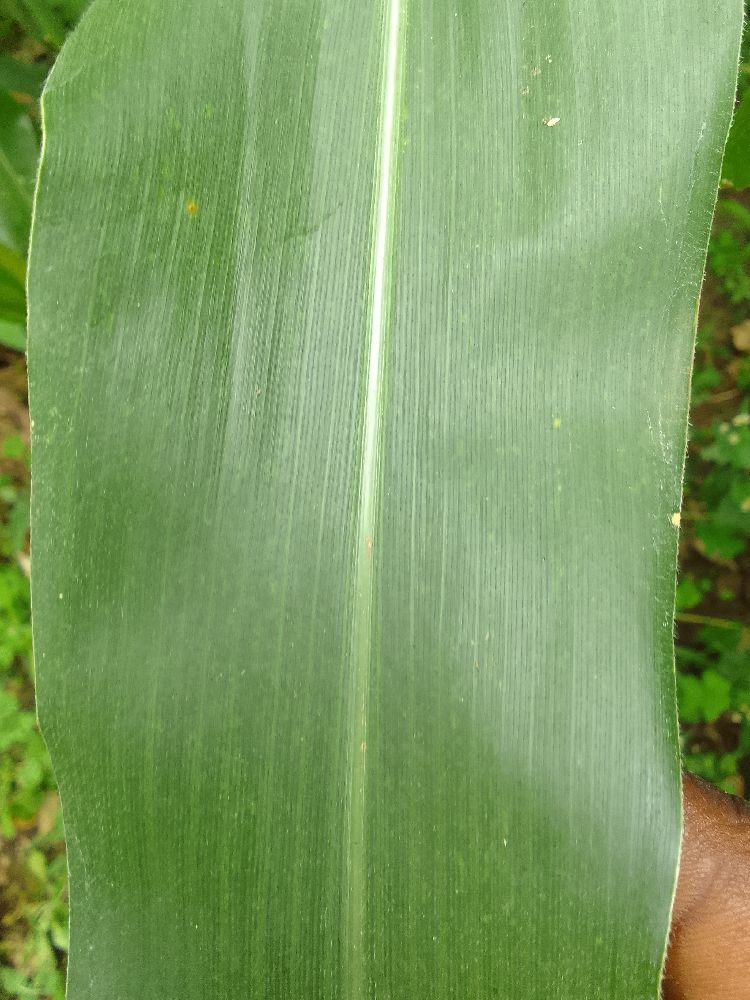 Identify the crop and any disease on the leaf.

maize, healthy
